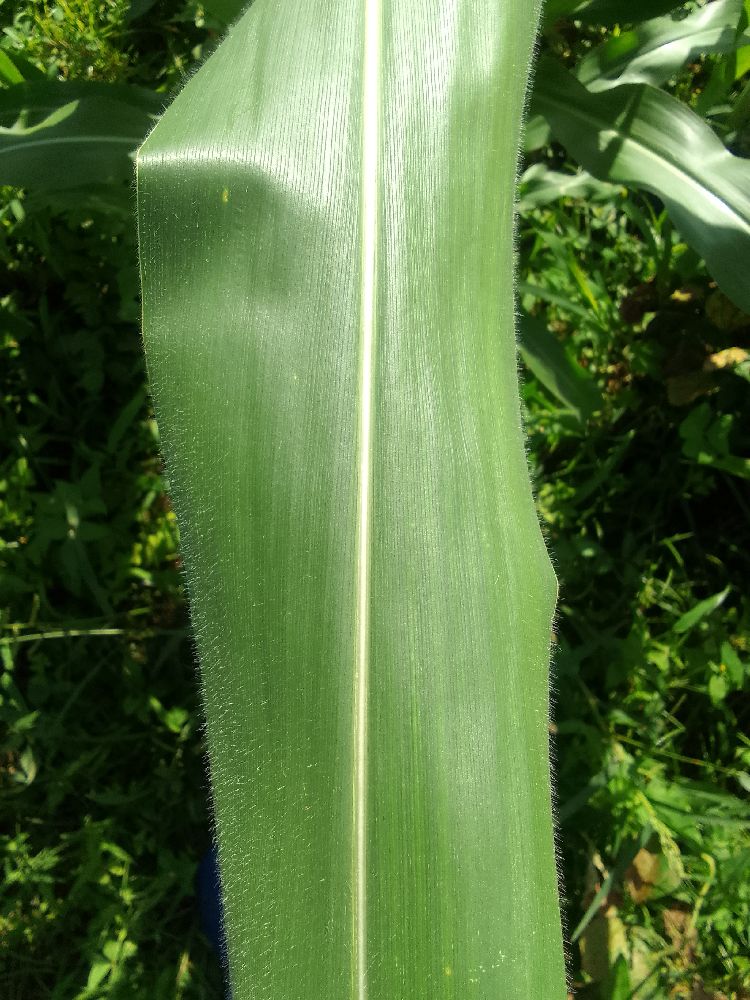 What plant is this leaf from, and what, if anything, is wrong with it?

maize, healthy
